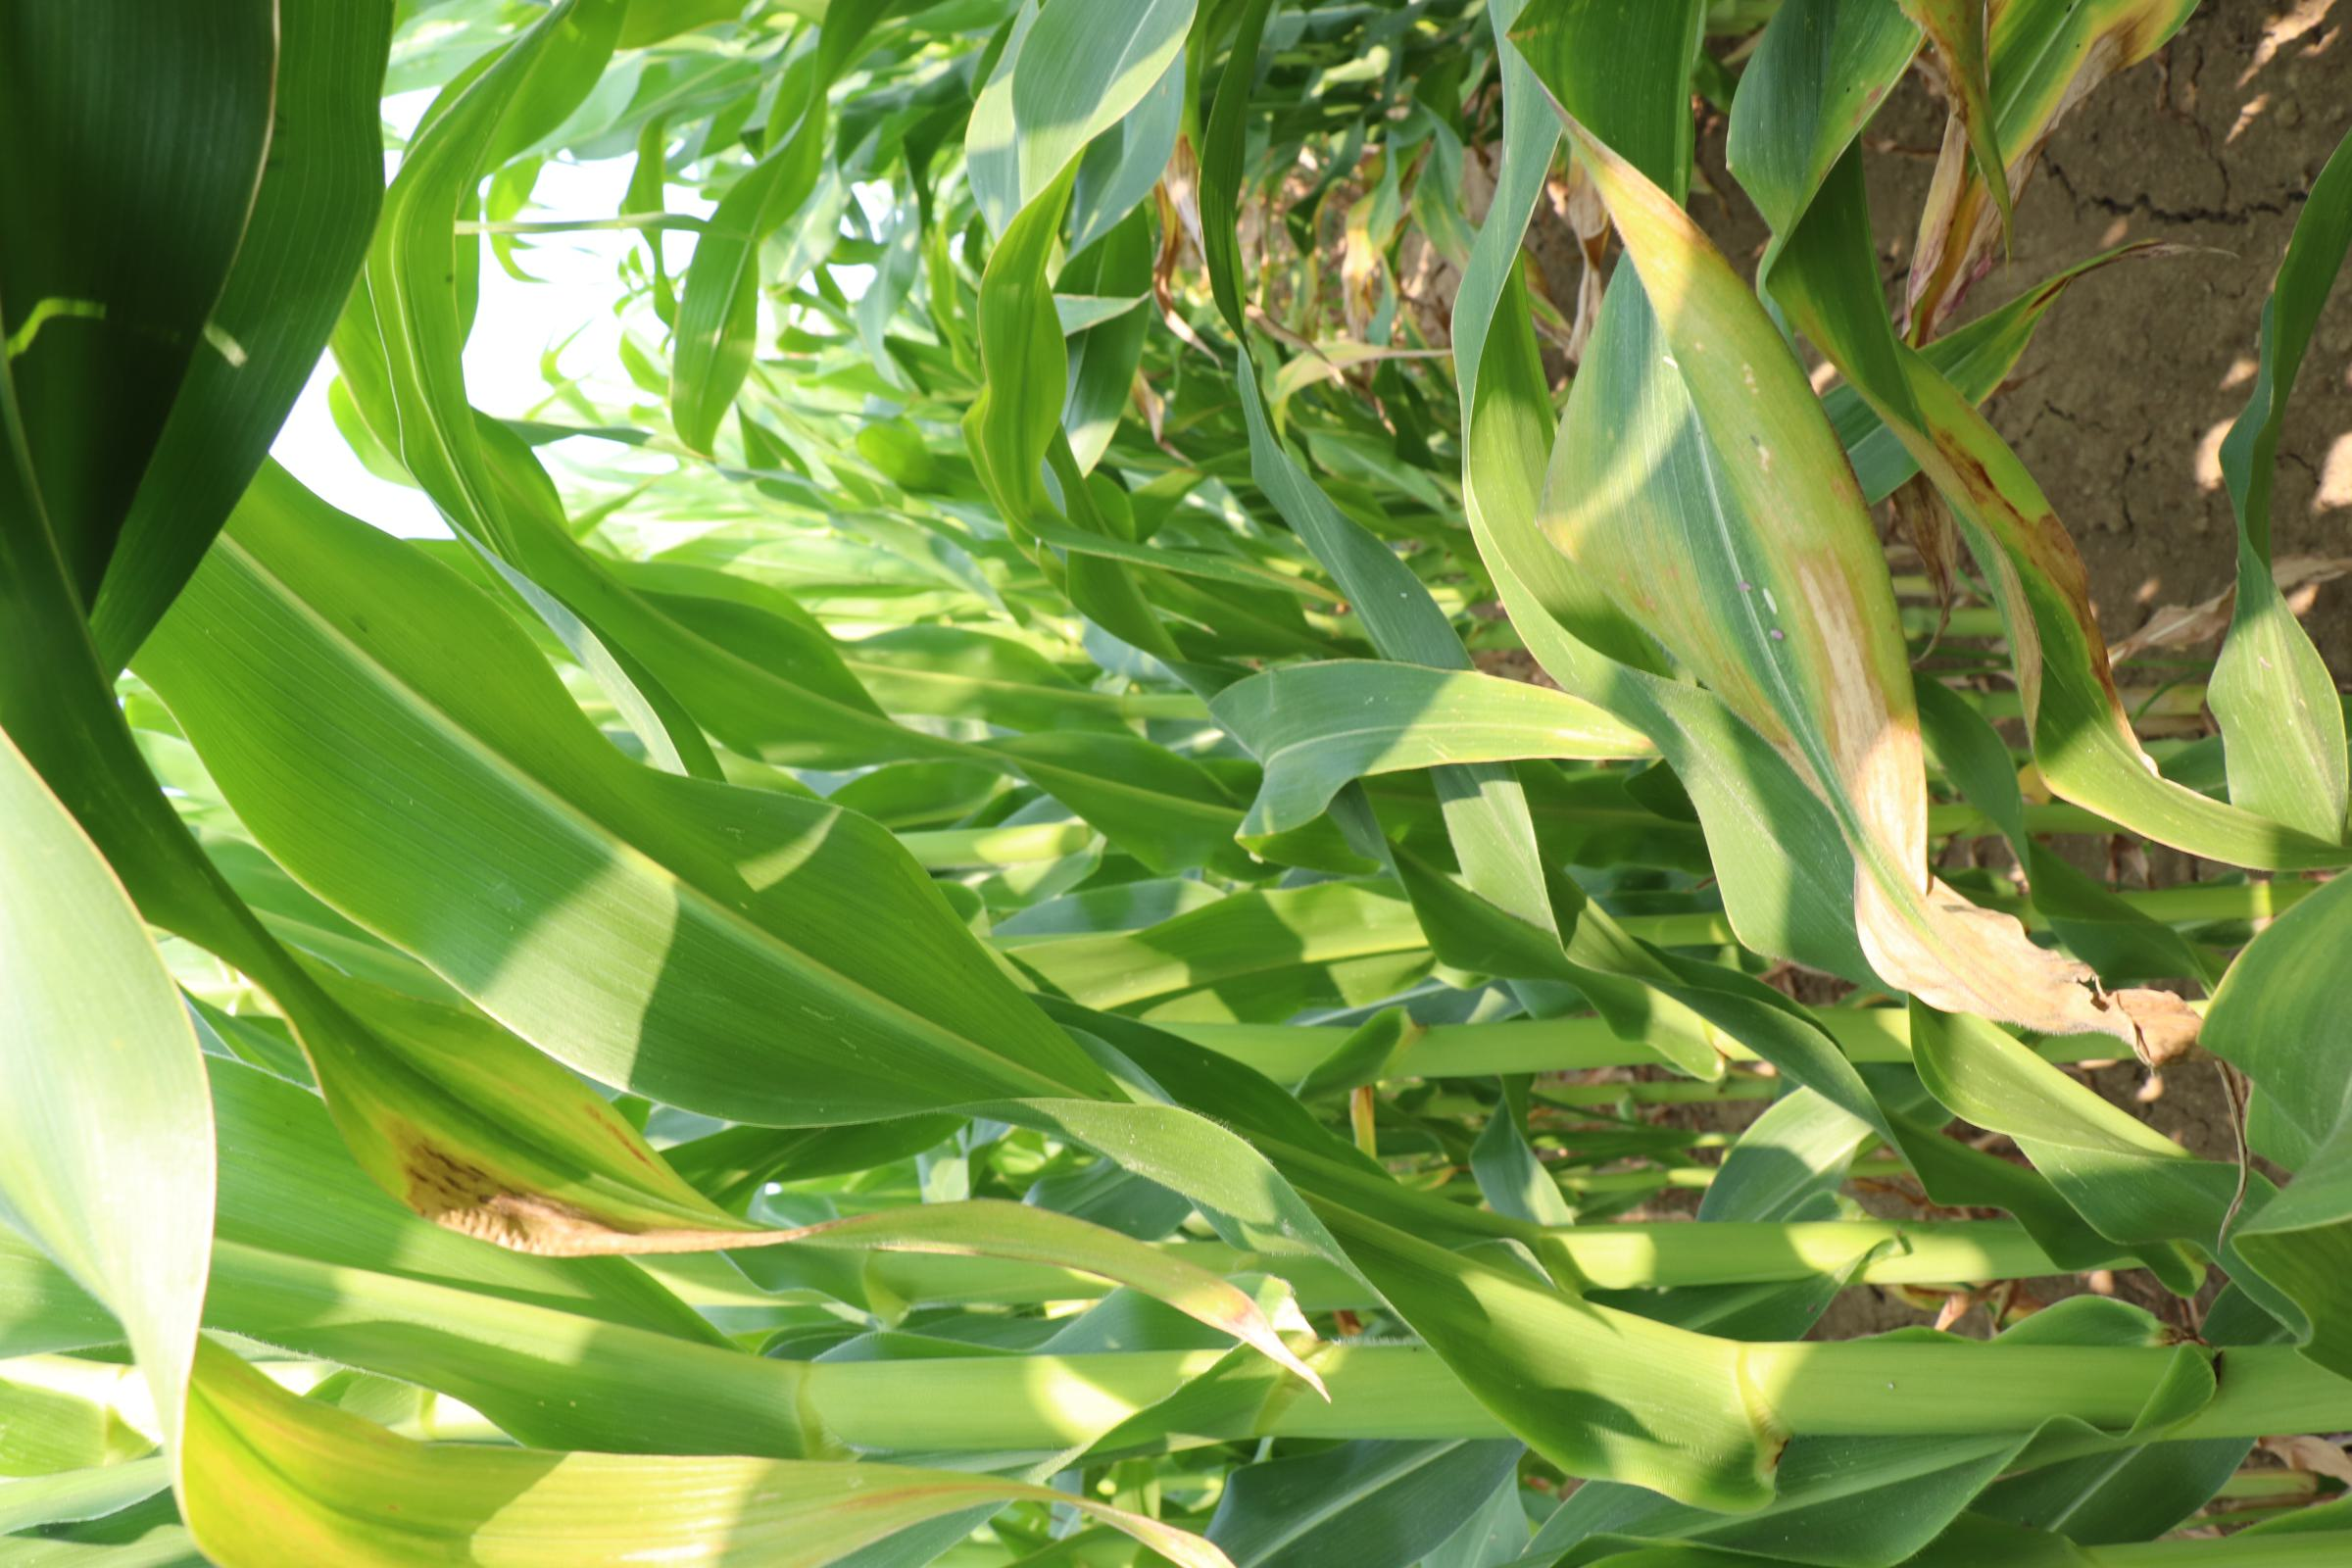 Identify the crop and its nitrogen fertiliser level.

maize, reduced nitrogen fertilisation
